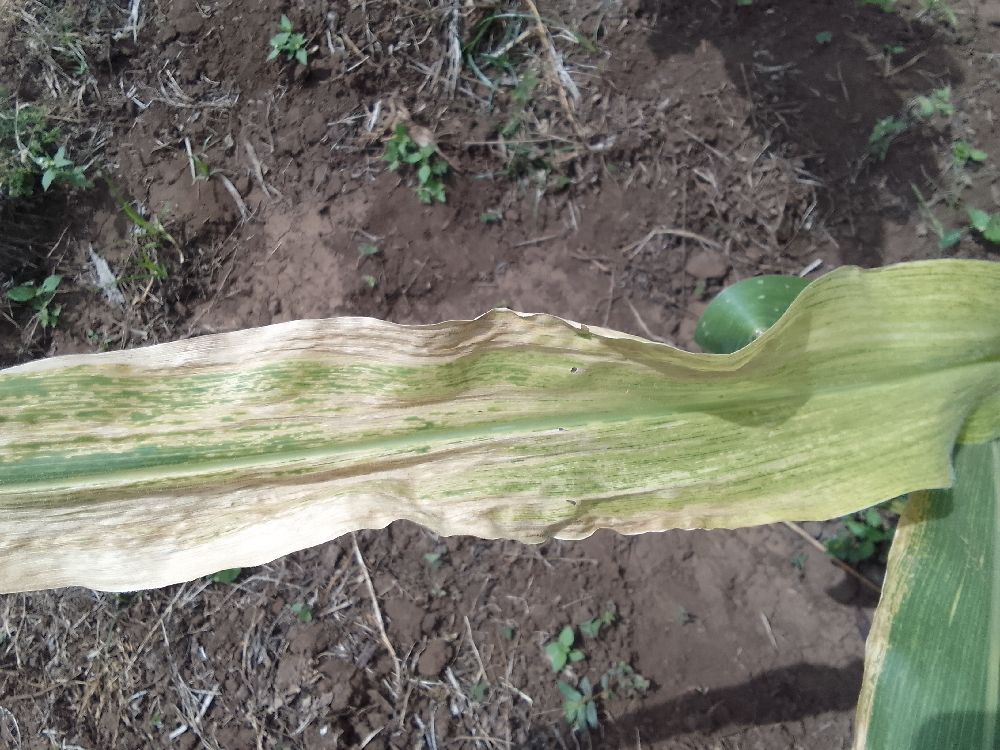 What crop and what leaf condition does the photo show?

maize, maize lethal necrosis
